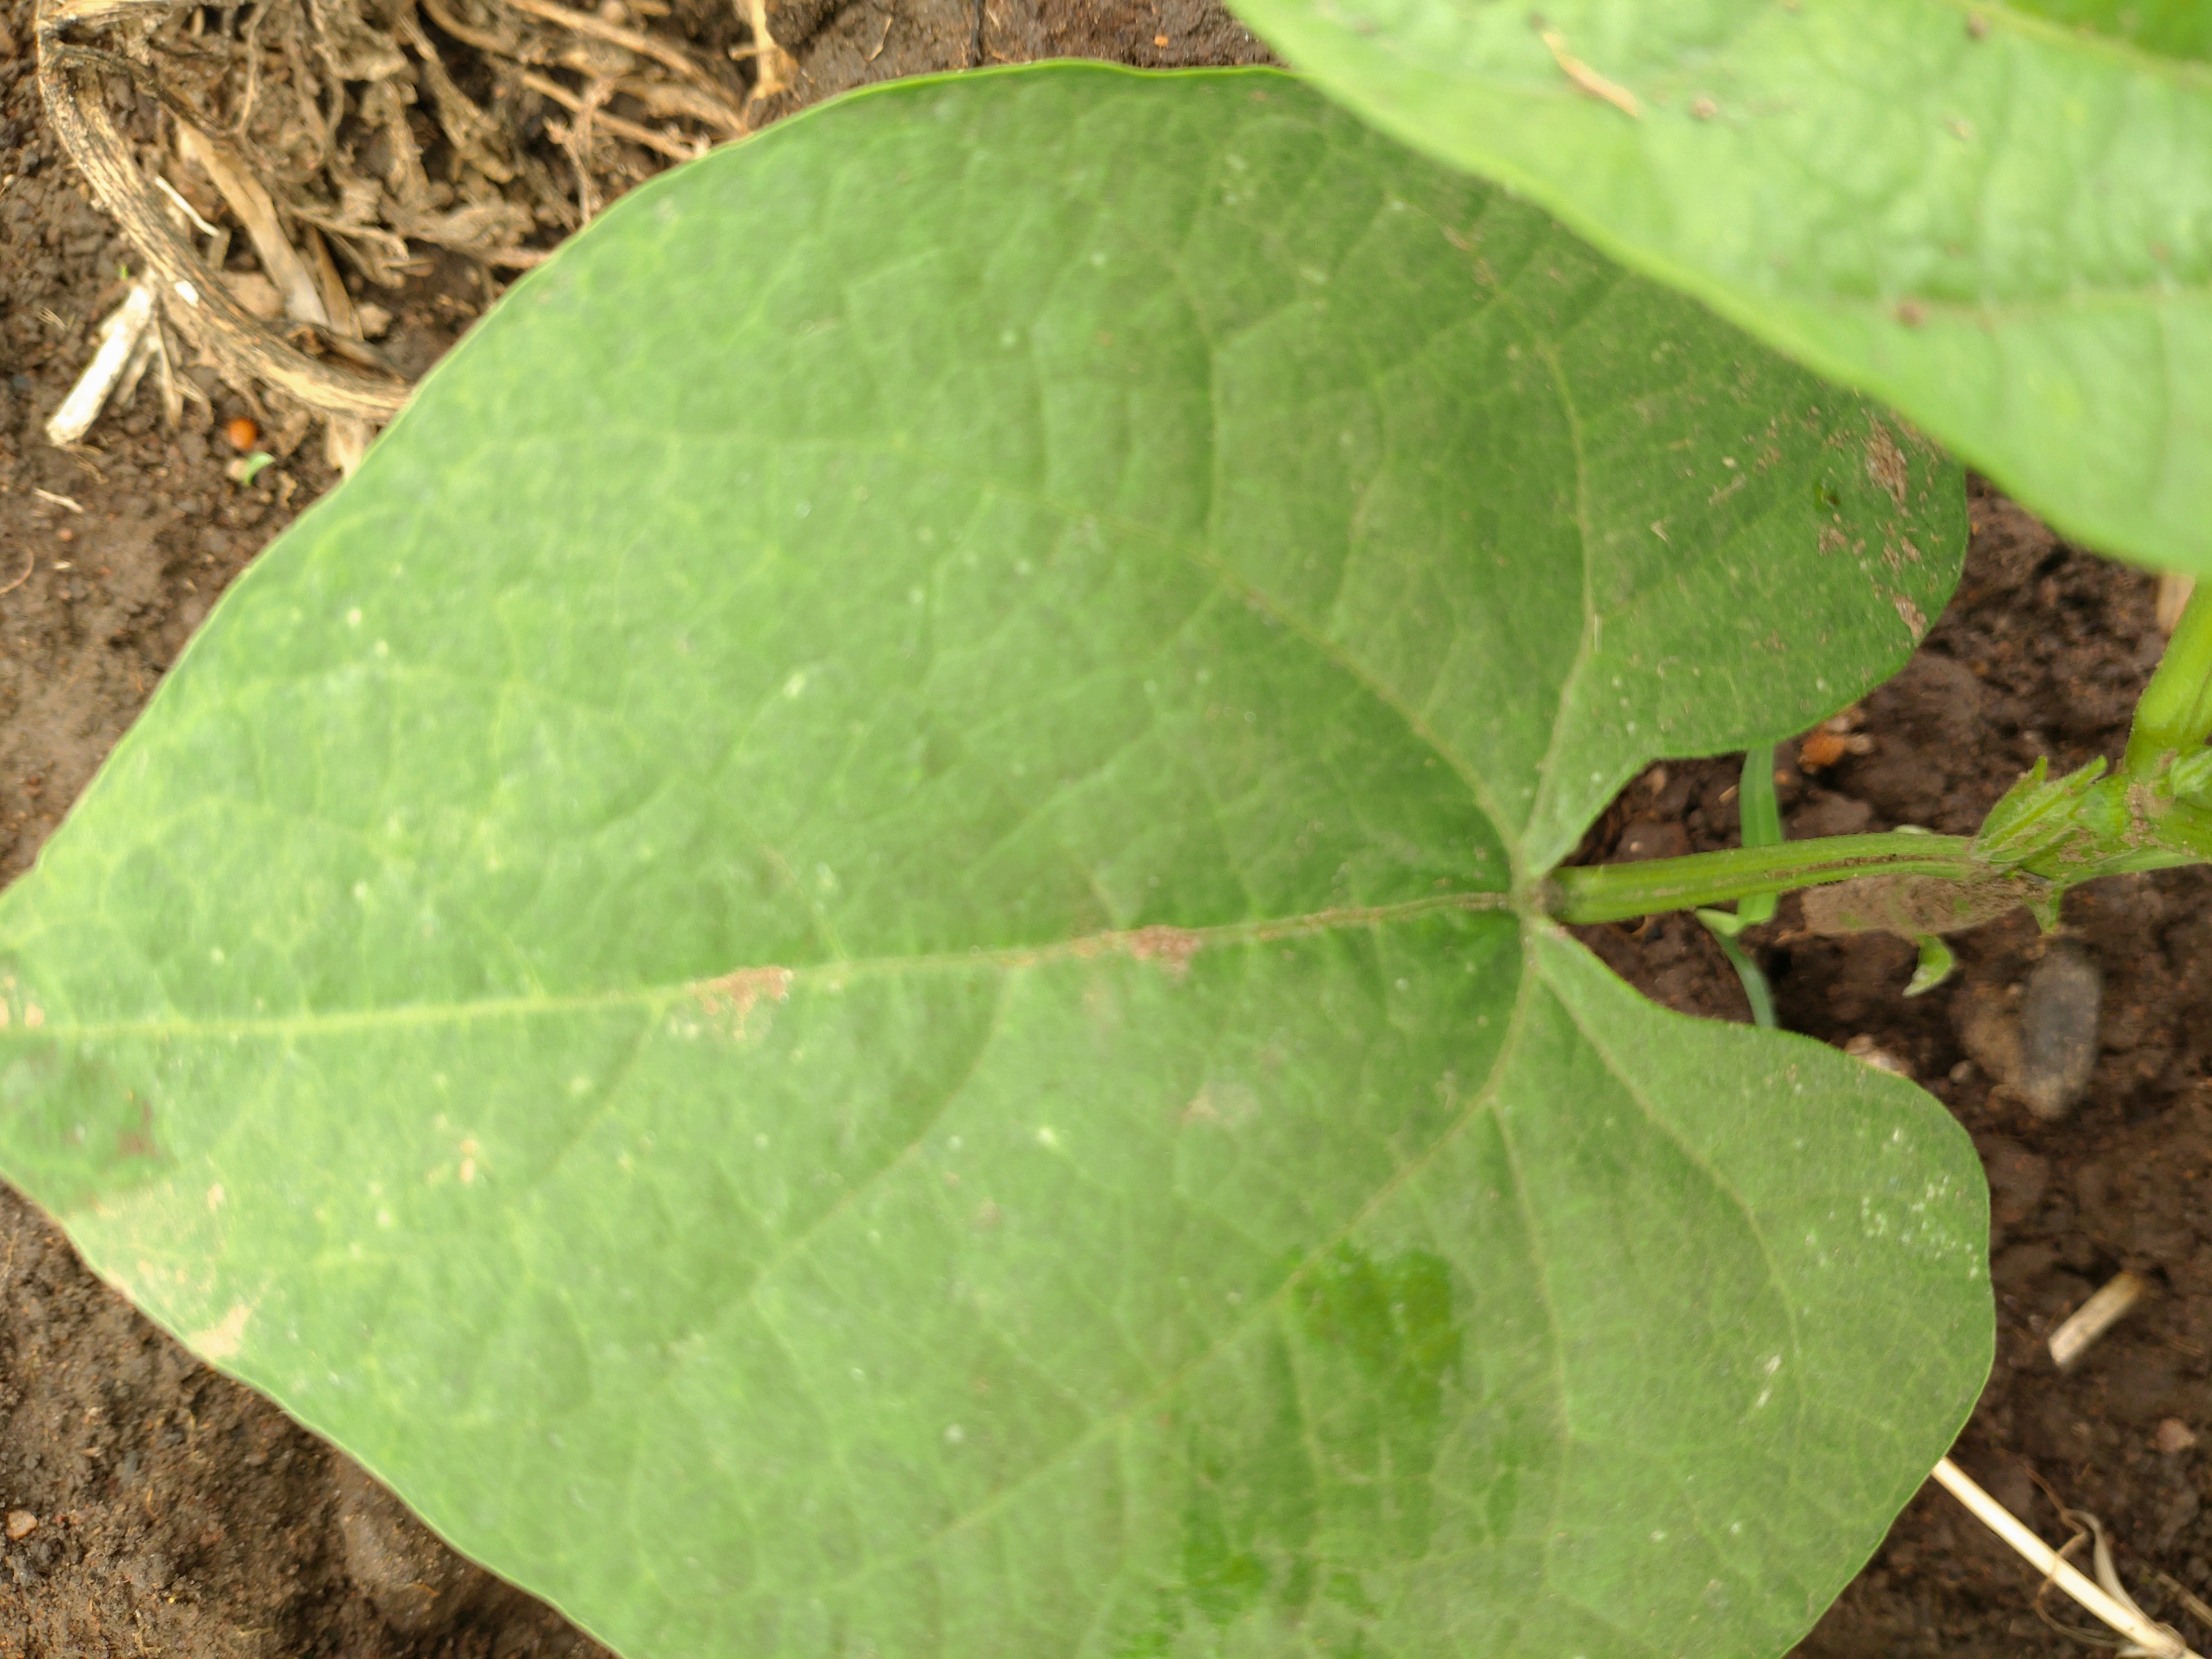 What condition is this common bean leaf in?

healthy
